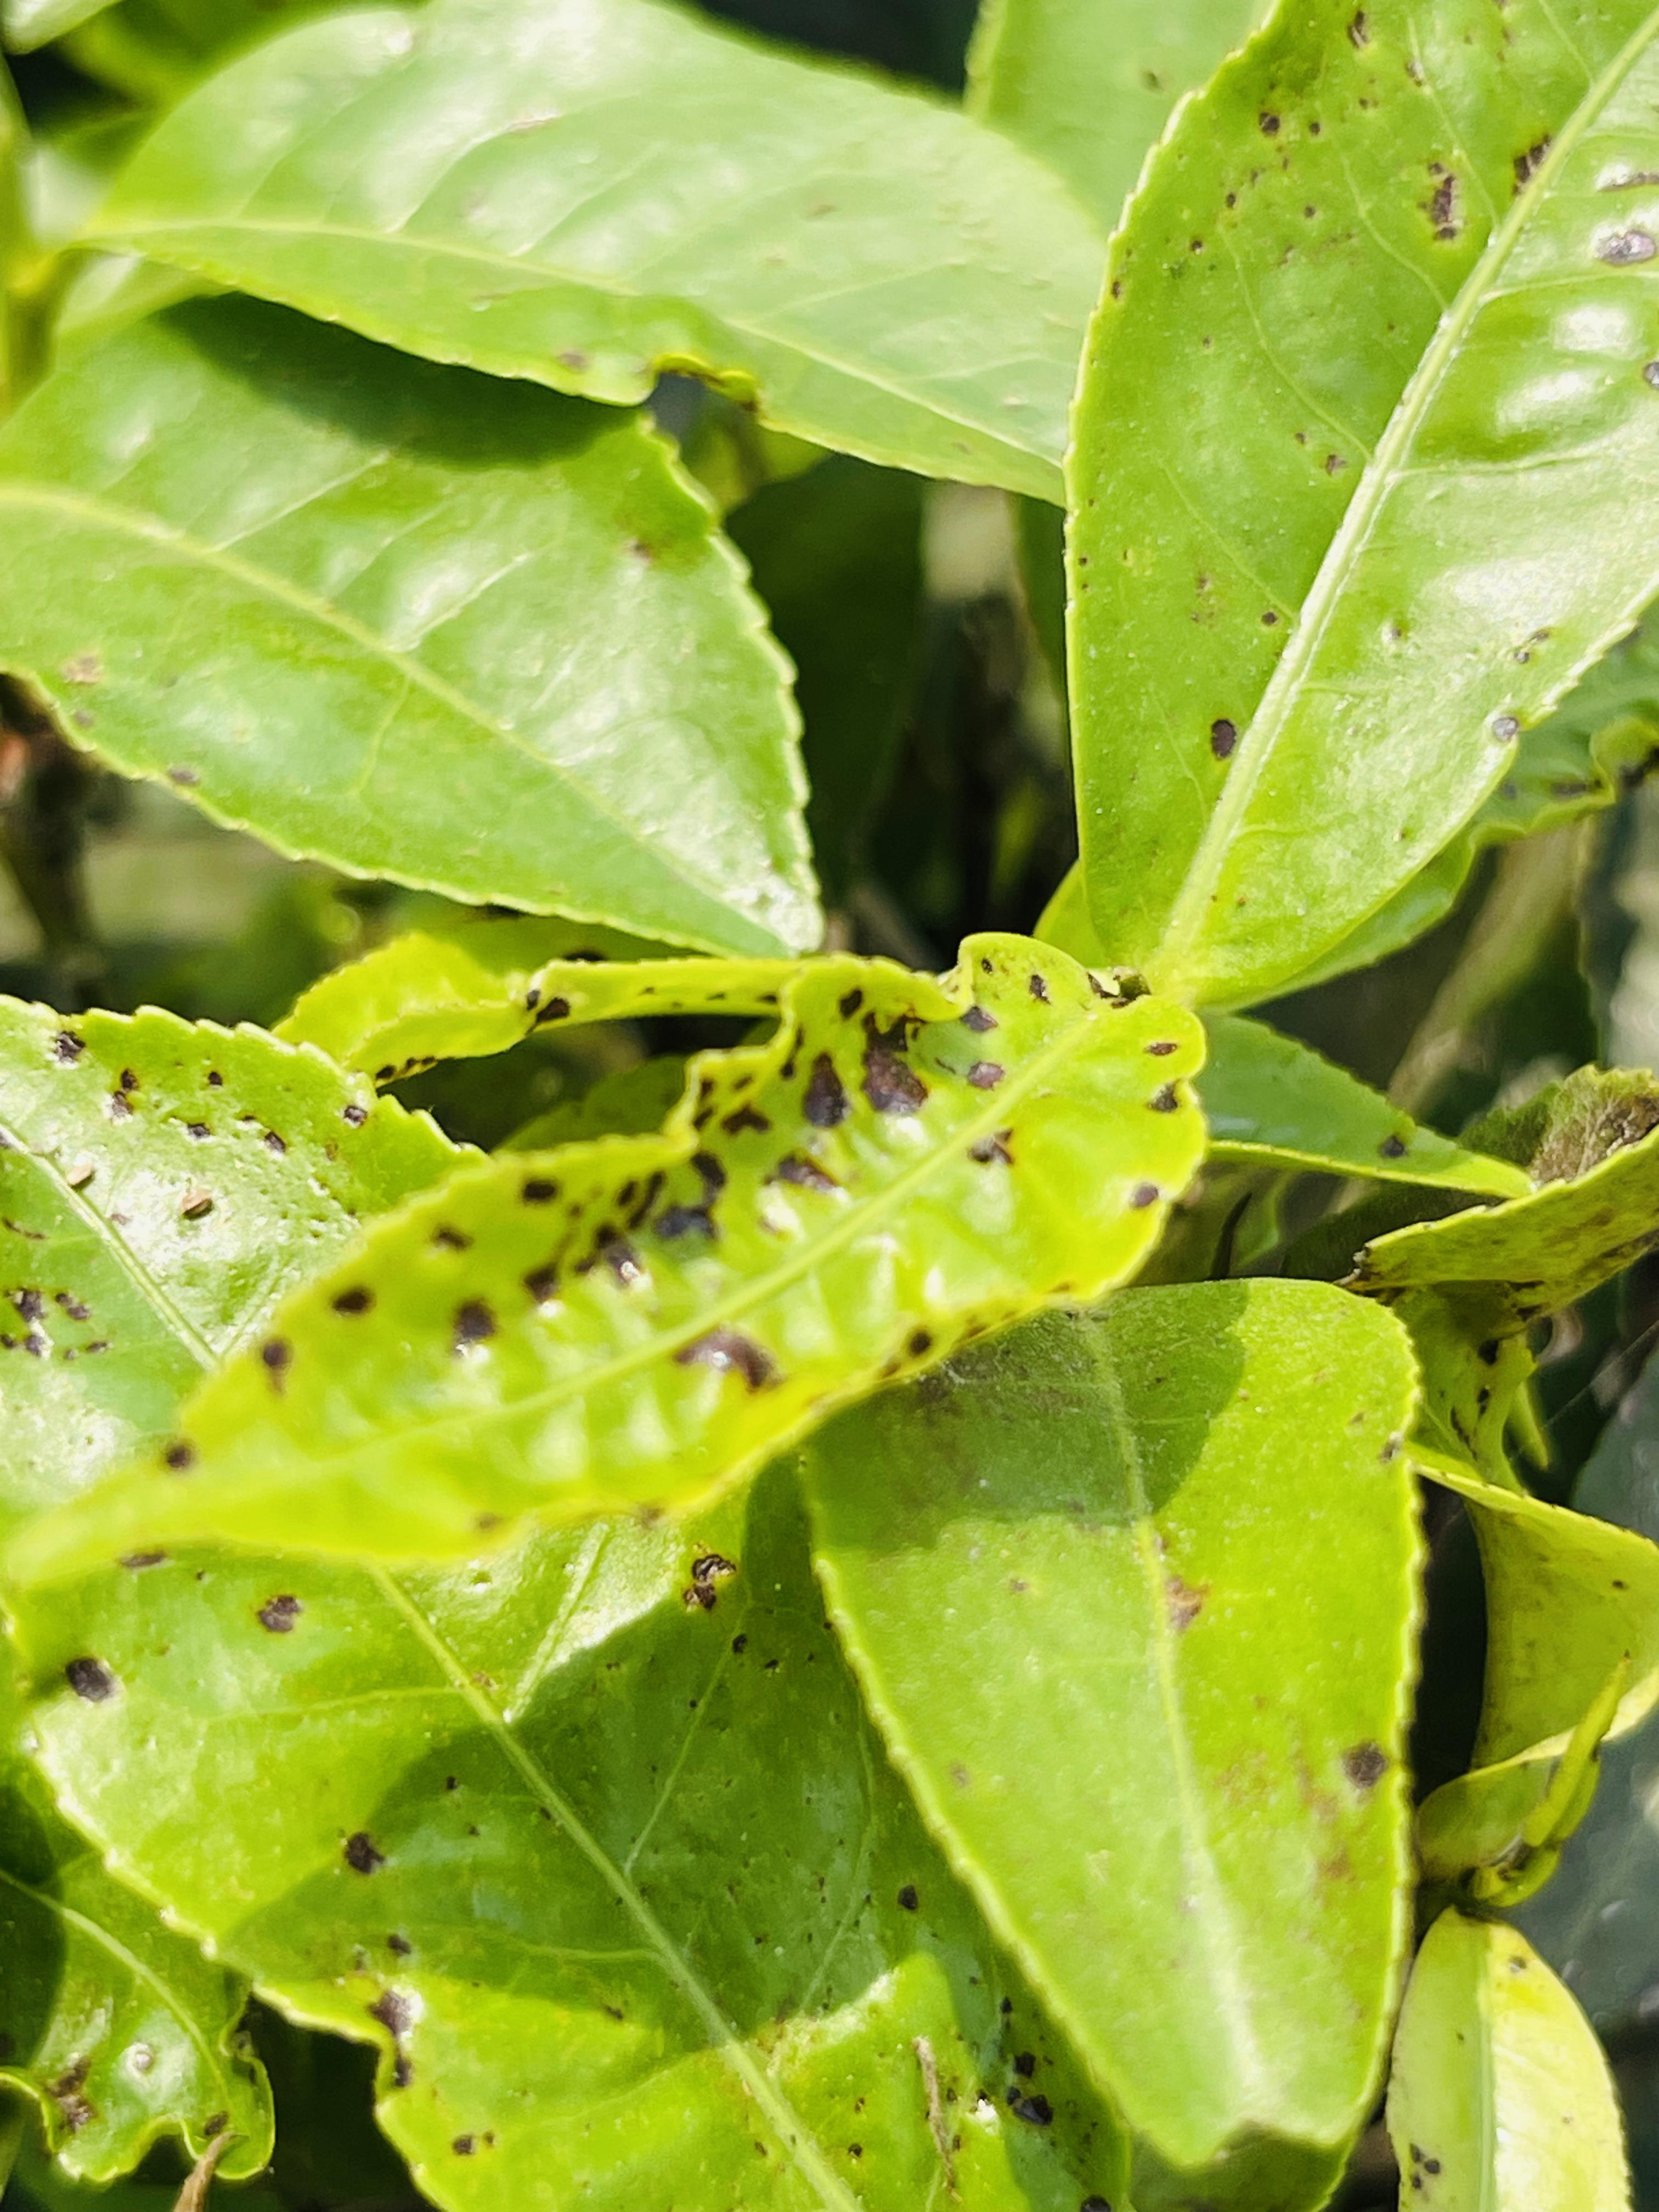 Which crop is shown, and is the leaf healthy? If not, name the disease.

tea, helopeltis
